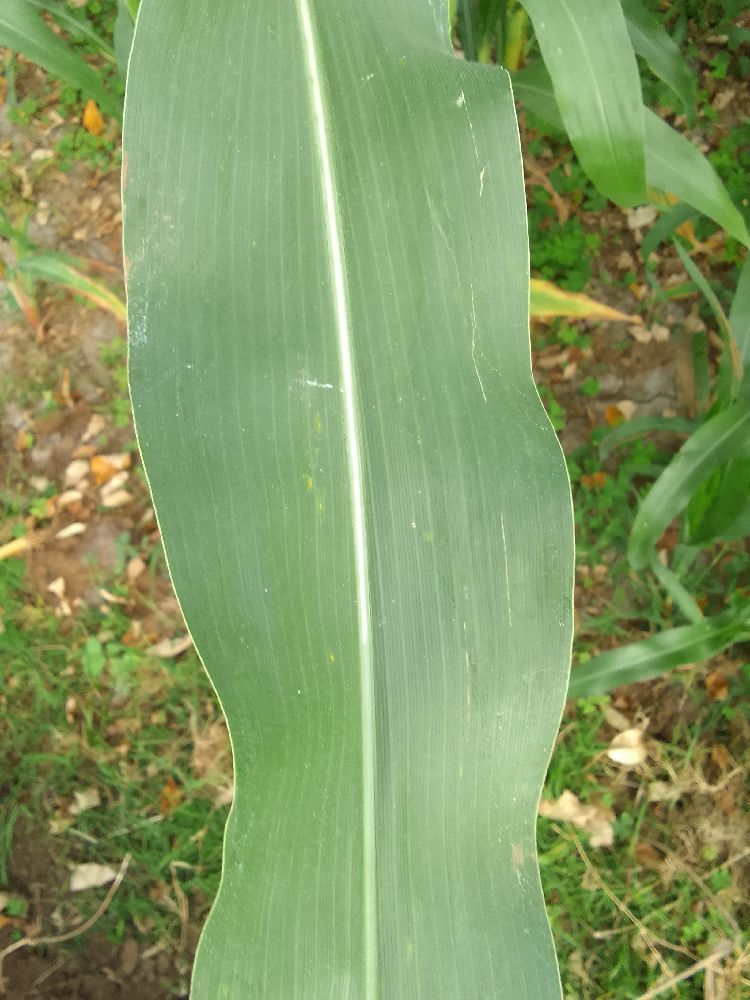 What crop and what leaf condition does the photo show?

maize, healthy
